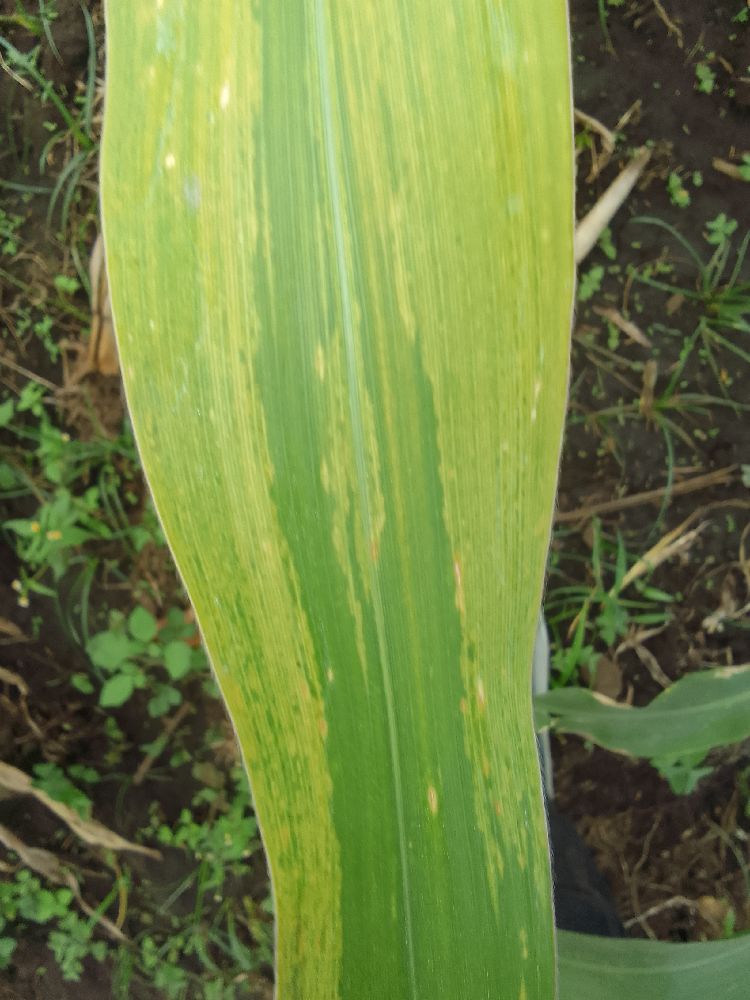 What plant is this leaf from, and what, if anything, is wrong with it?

maize, maize lethal necrosis
